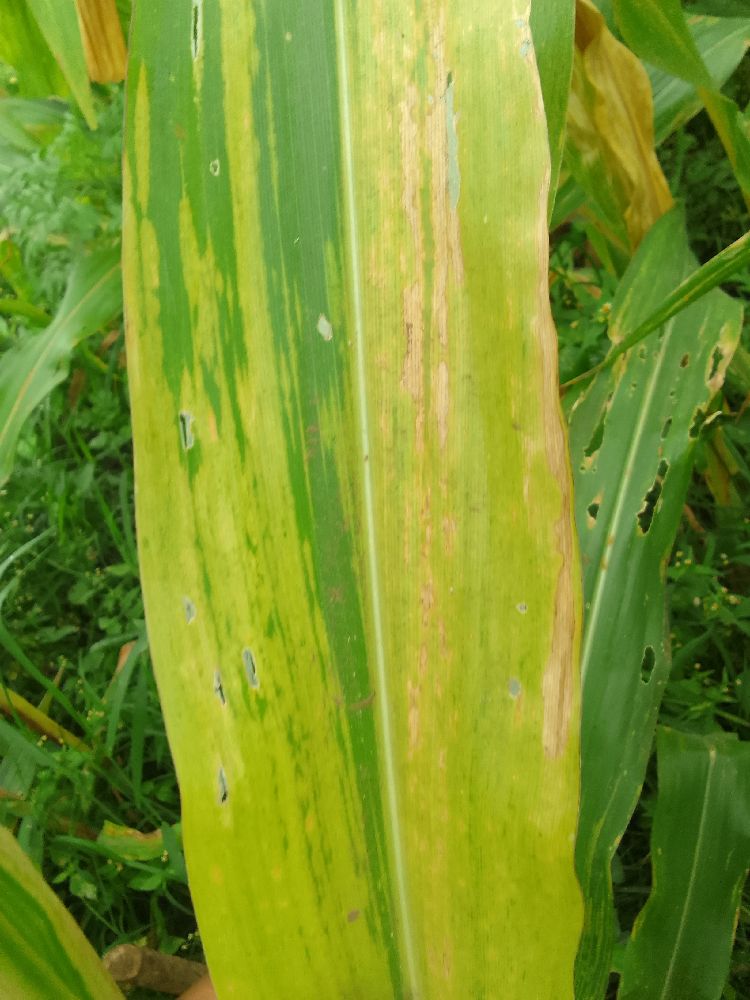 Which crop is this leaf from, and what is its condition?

maize, maize lethal necrosis
